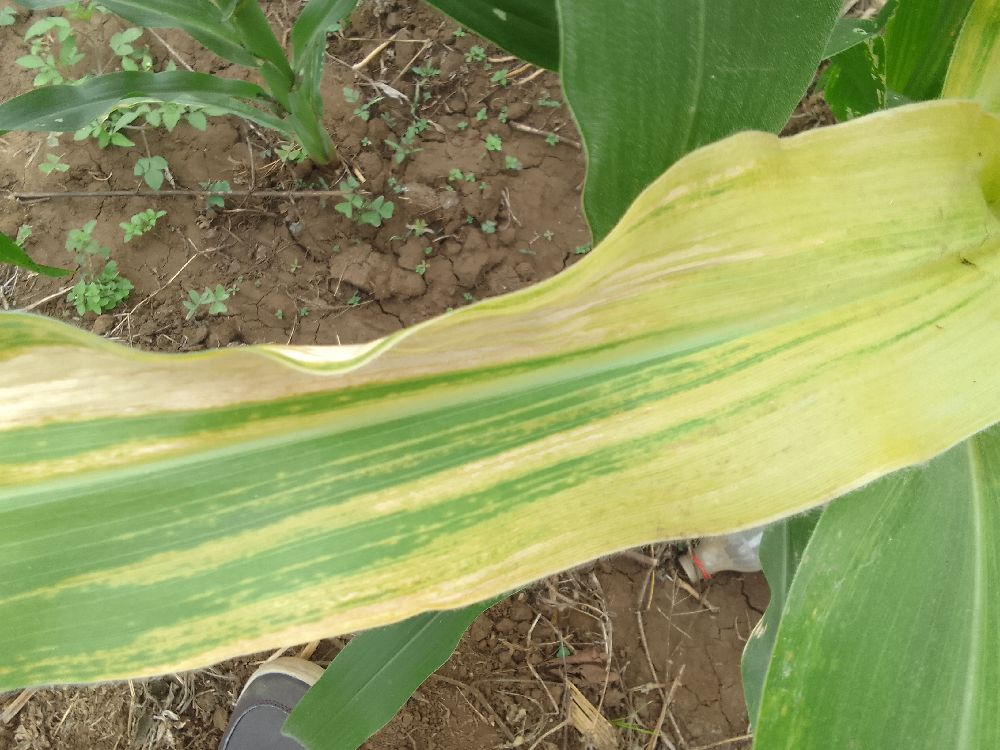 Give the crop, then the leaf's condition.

maize, maize lethal necrosis
